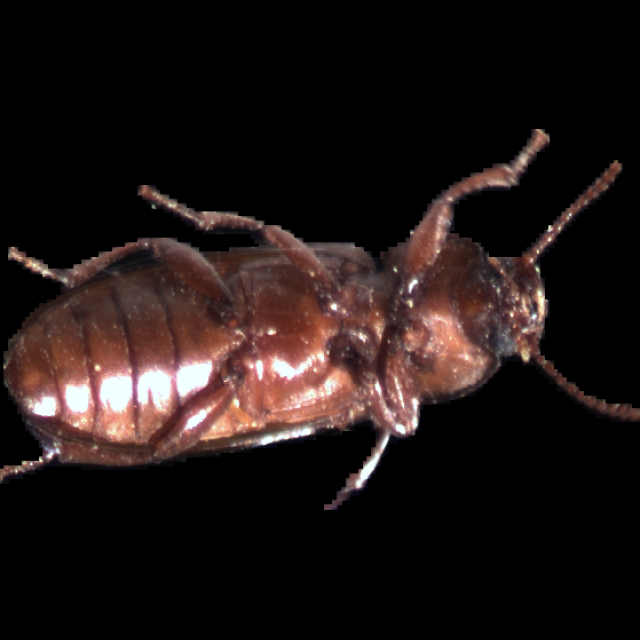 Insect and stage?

mealworm beetle
